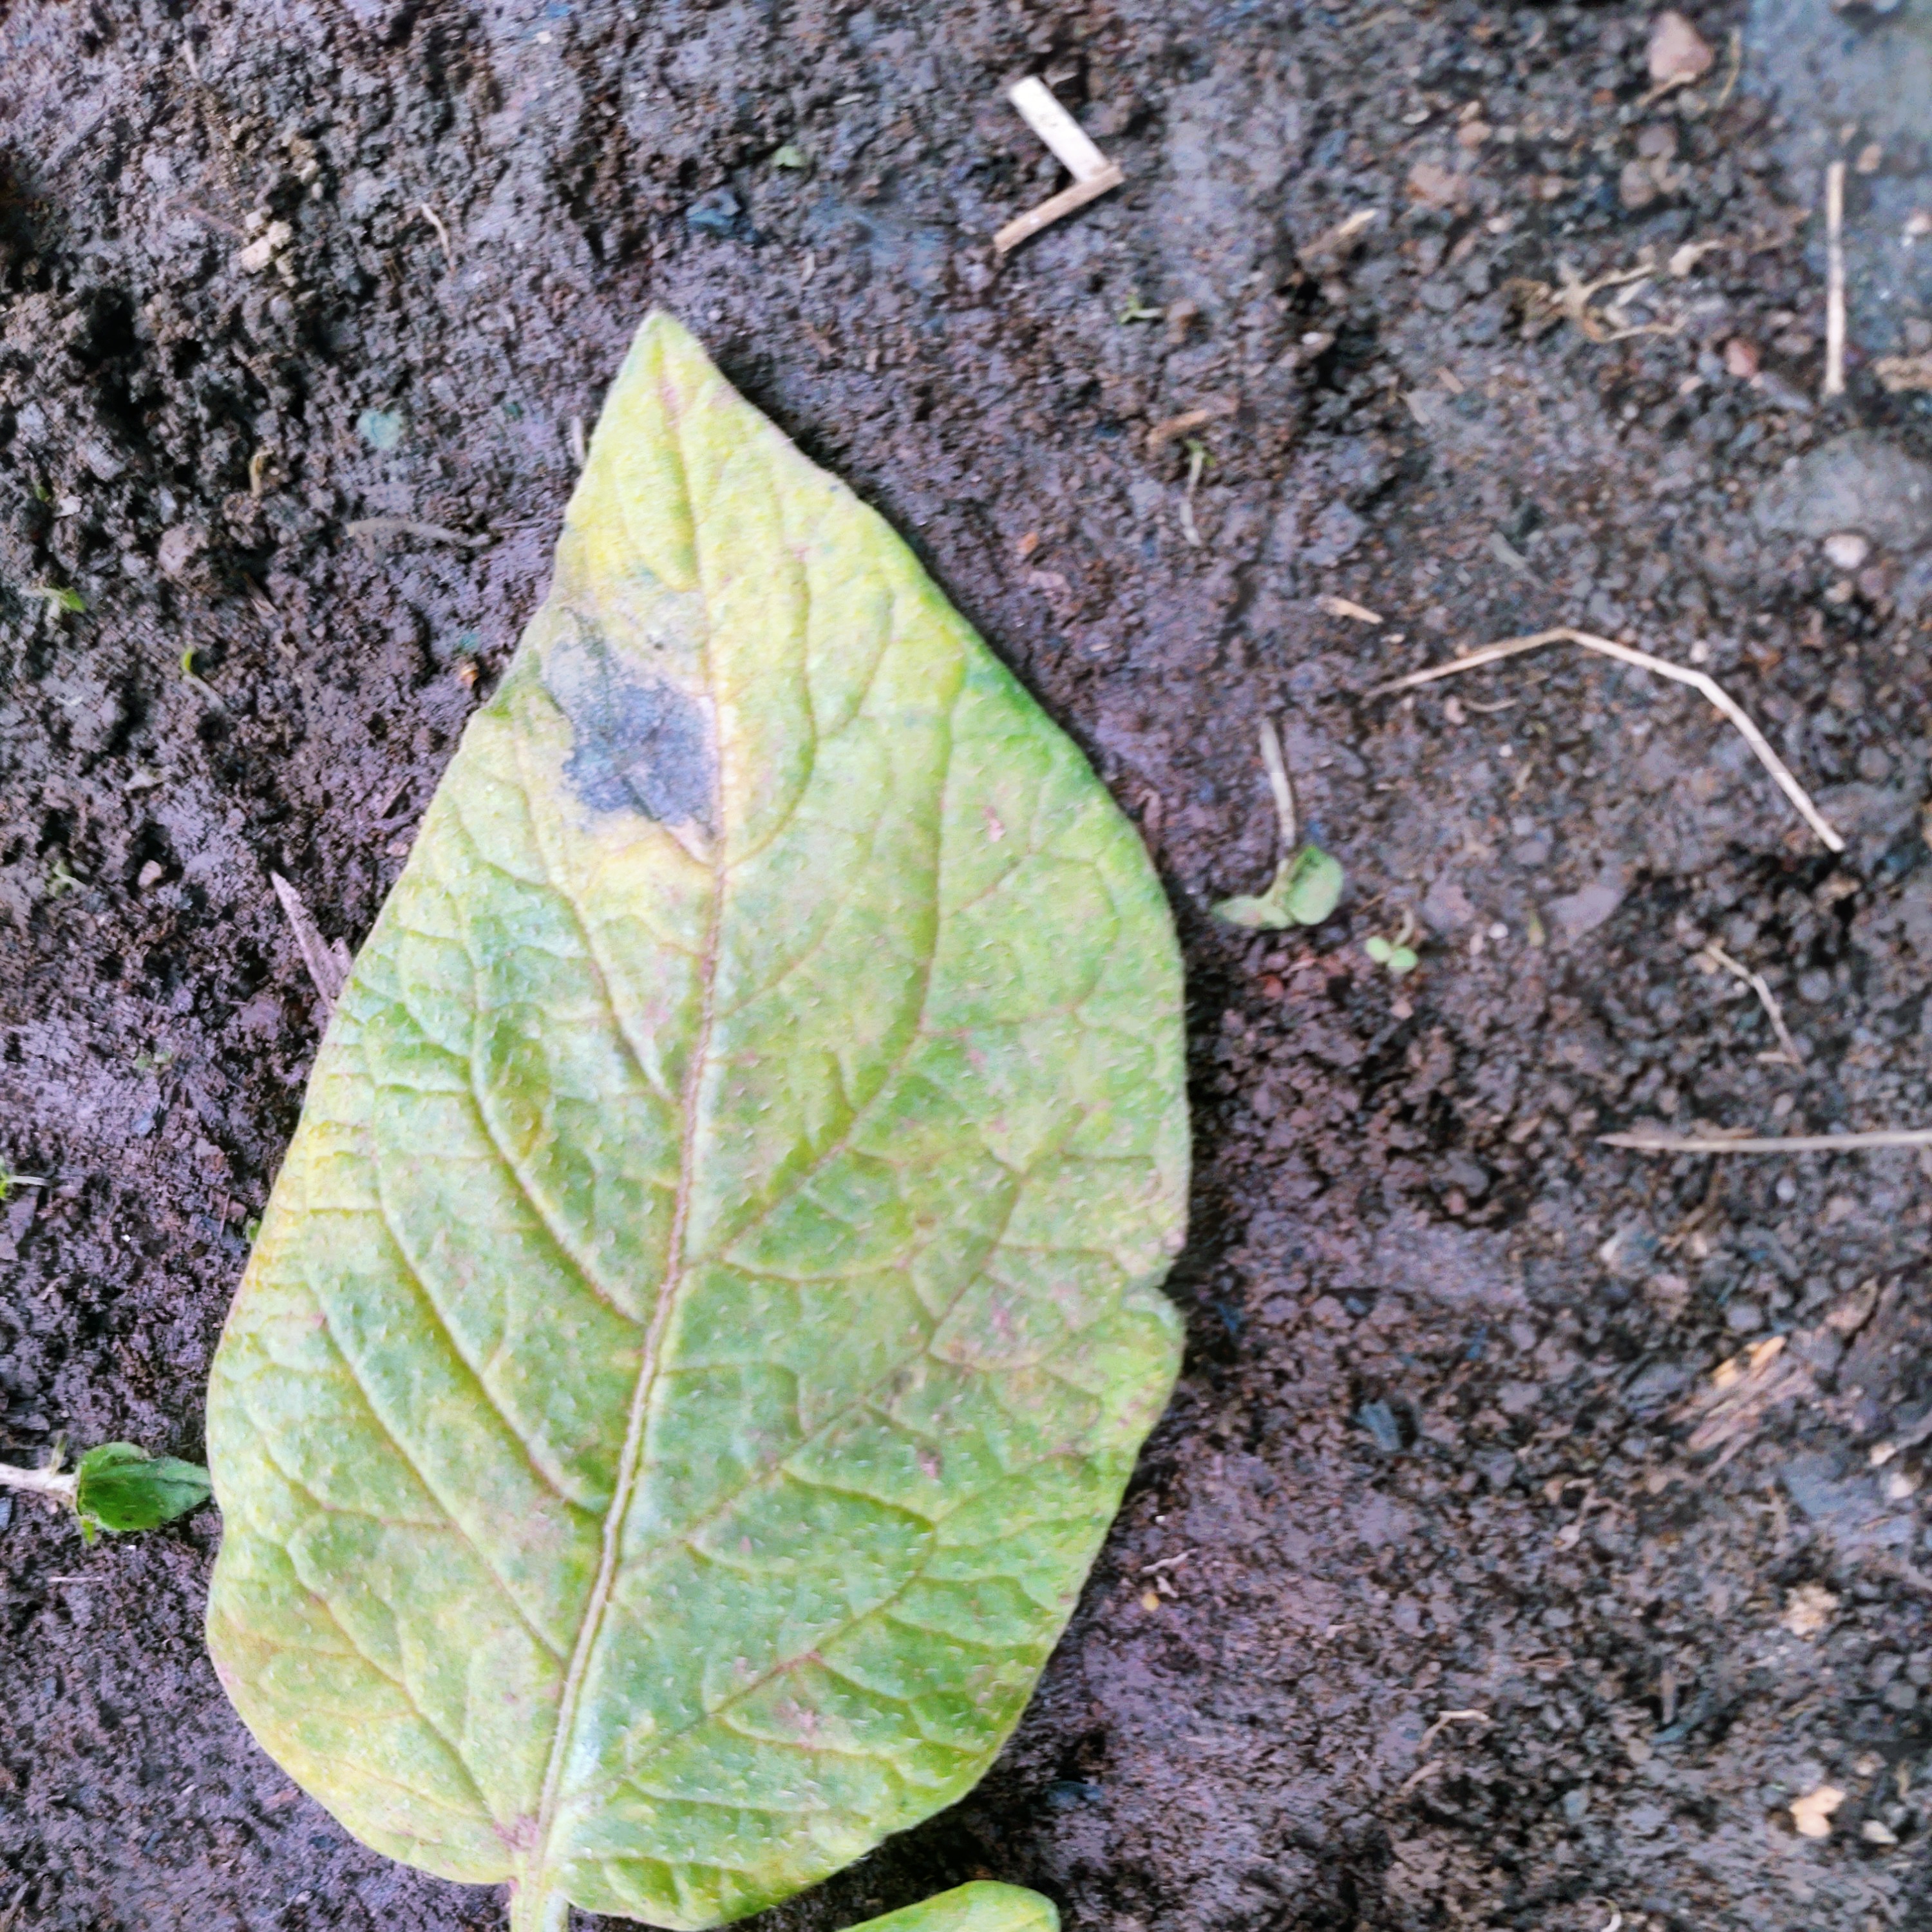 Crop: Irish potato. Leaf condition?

late blight
